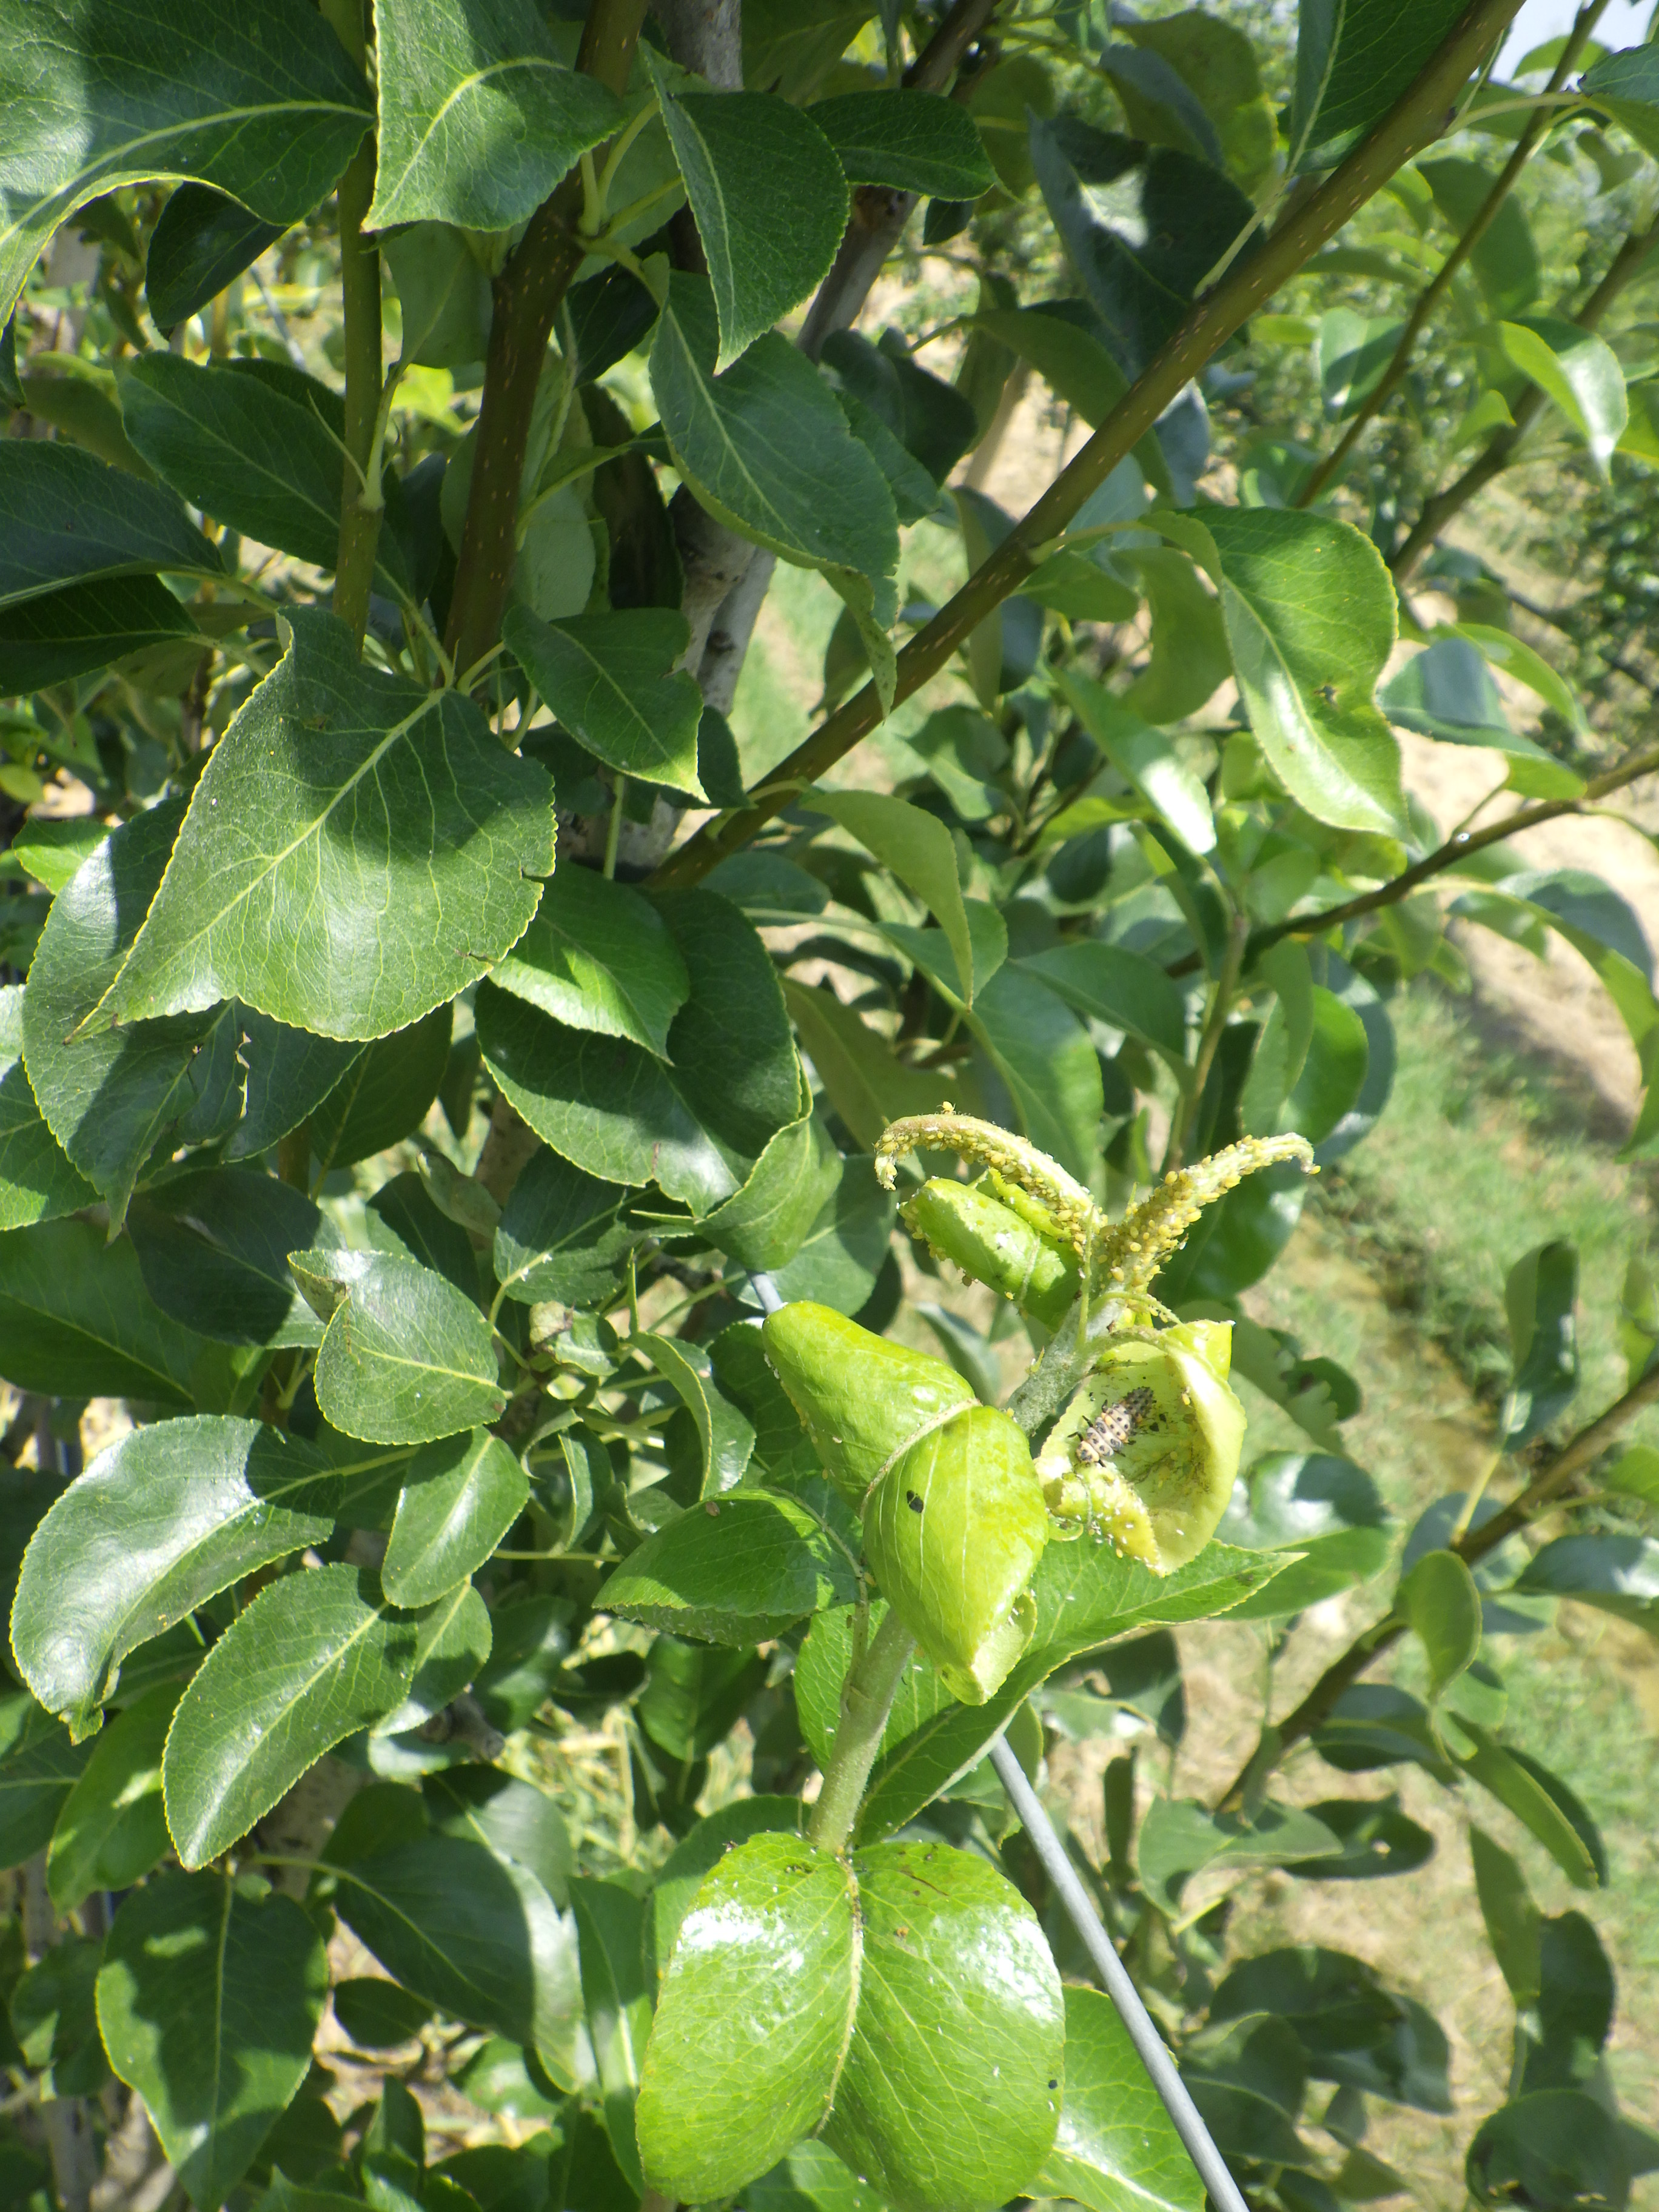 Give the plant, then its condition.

pear, aphids, ladybug
